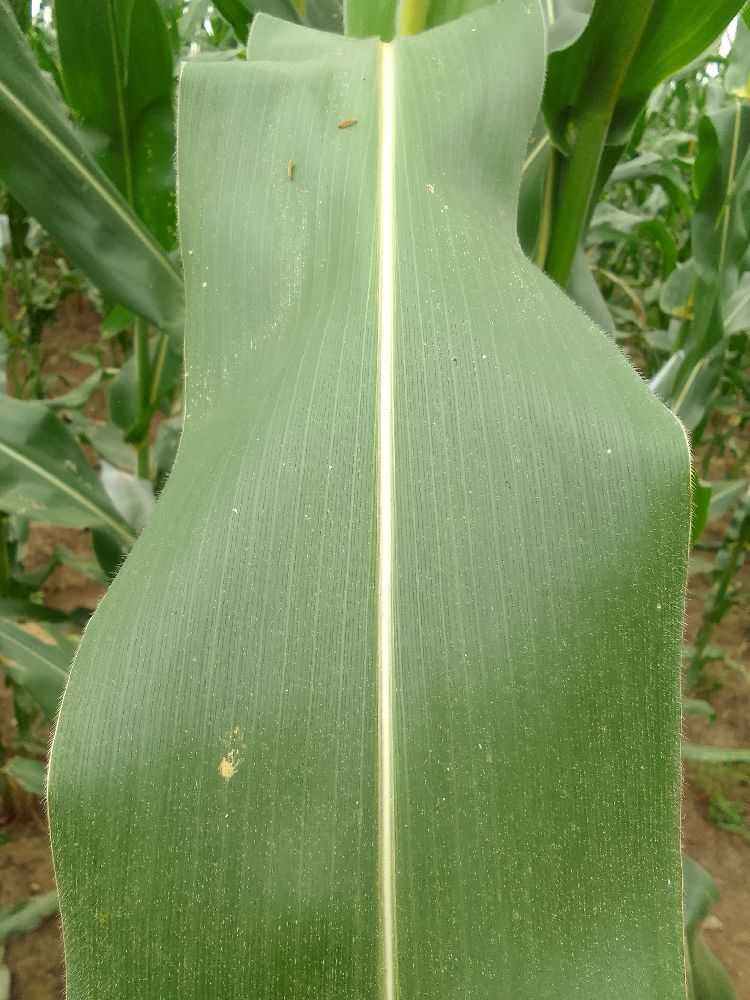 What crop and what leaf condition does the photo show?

maize, healthy
